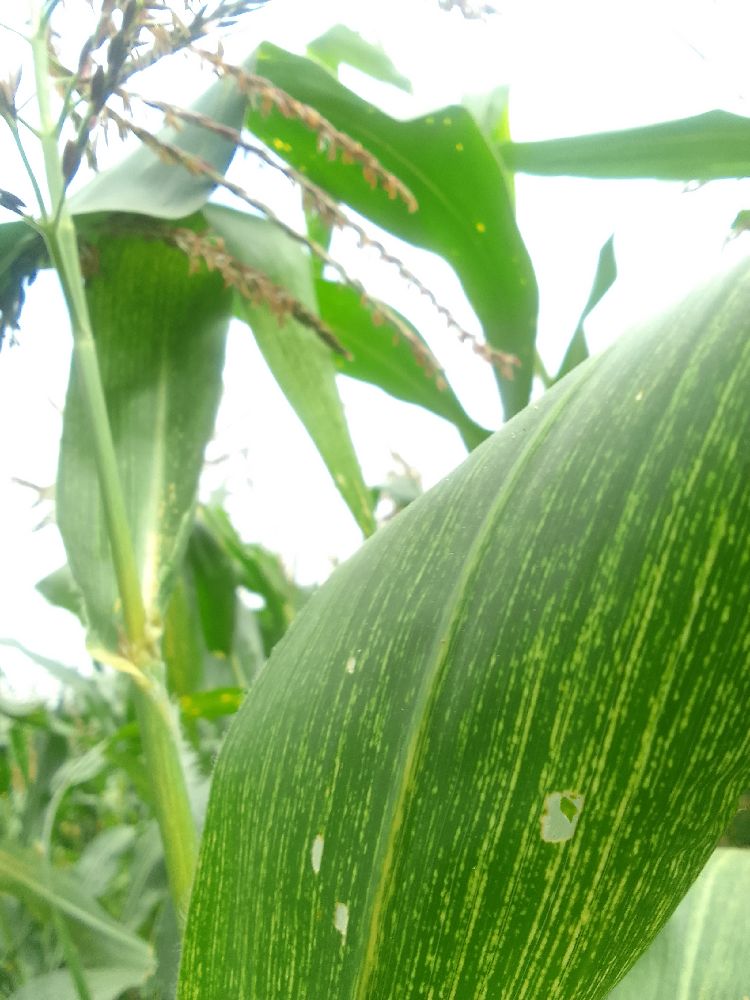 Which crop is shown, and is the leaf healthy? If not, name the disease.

maize, maize streak virus
